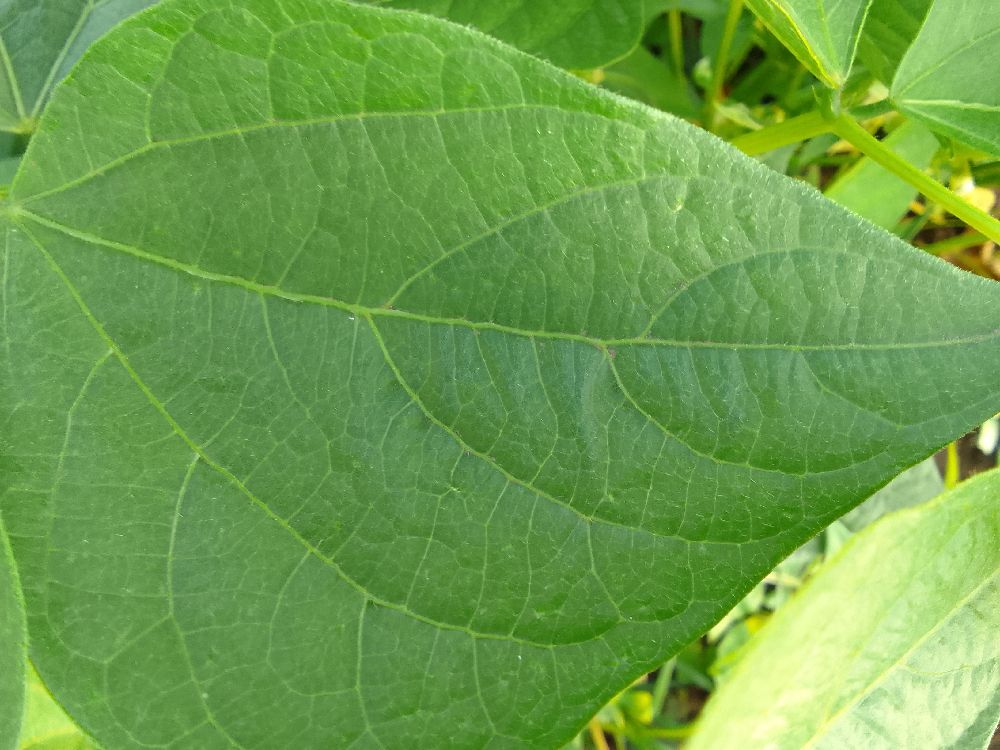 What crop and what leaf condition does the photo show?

common bean, healthy
